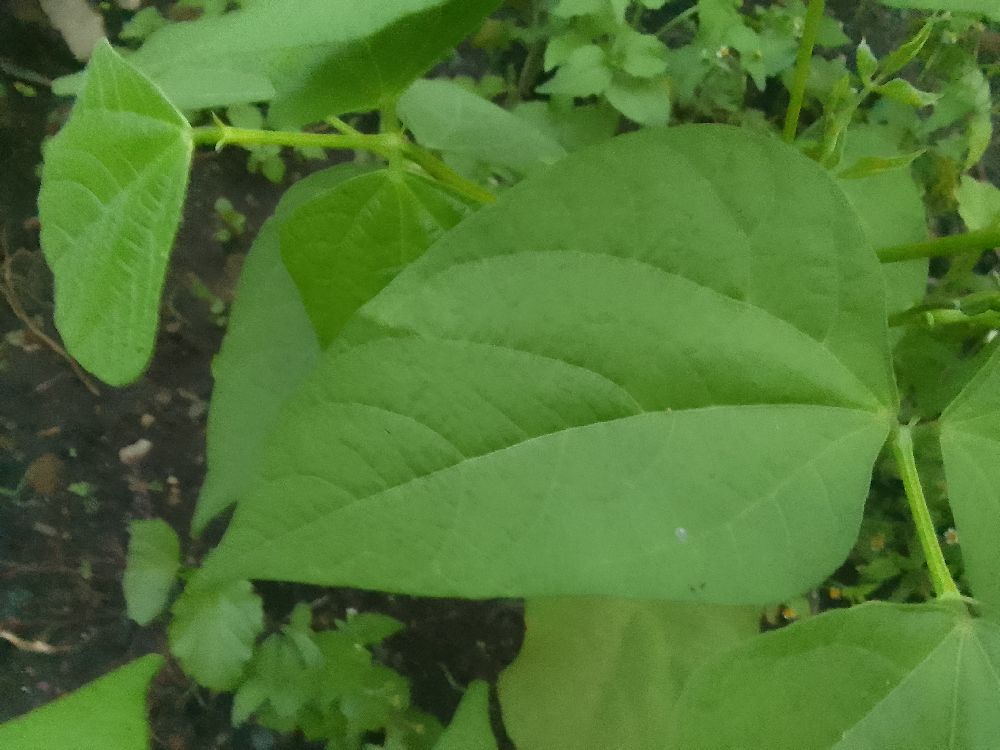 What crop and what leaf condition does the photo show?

common bean, healthy
